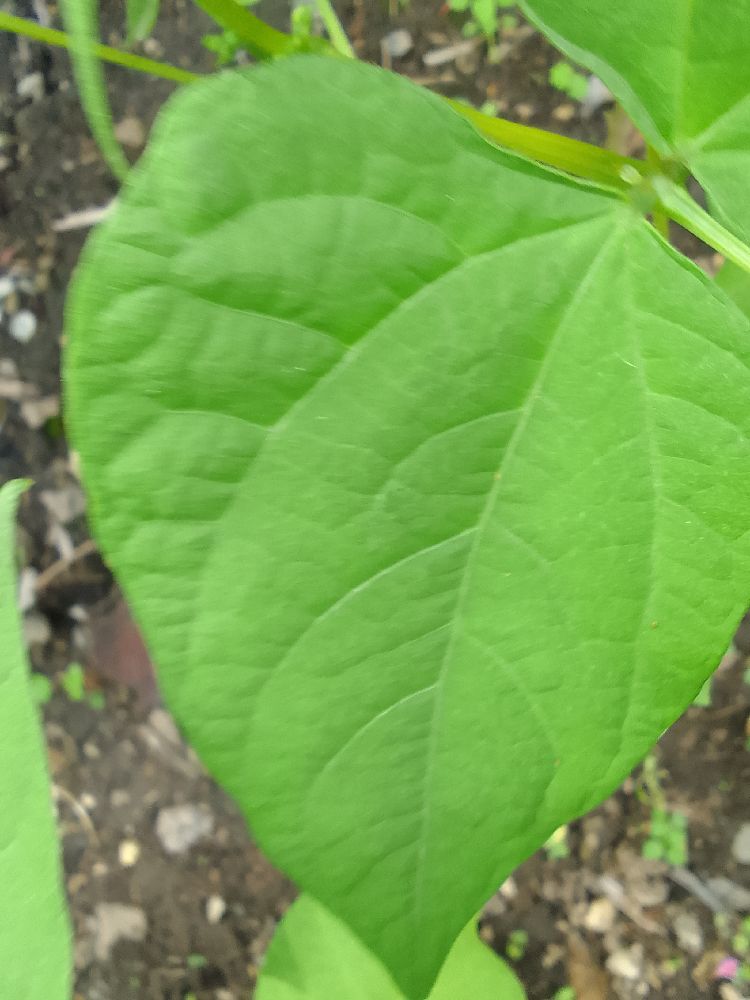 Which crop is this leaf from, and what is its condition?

common bean, healthy
